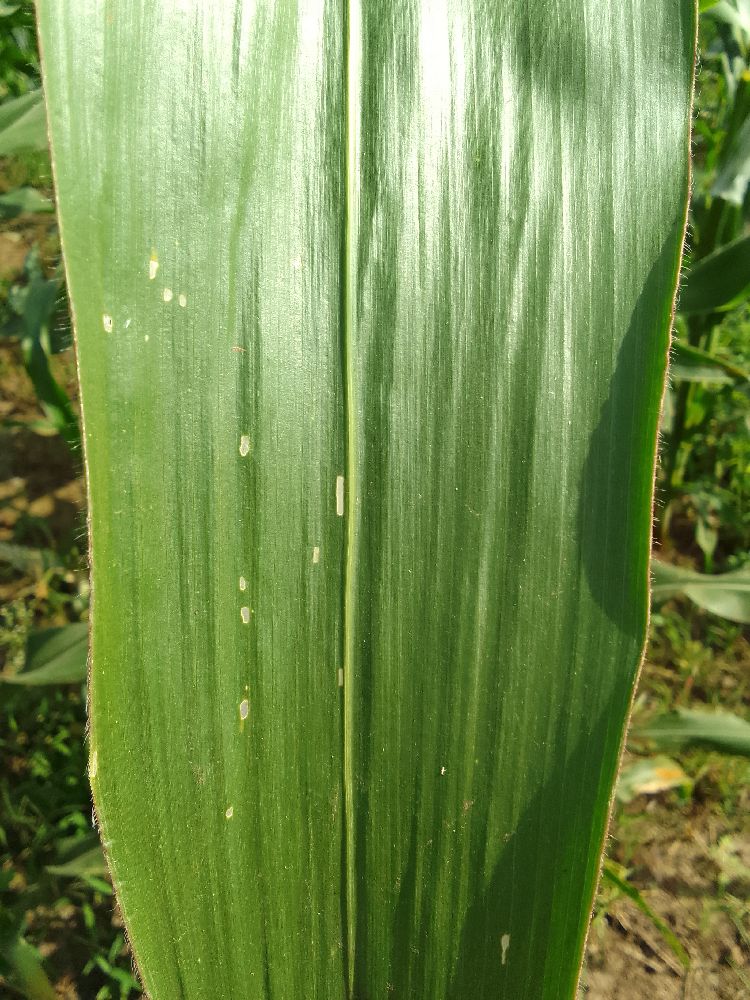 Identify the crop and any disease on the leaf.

maize, healthy
